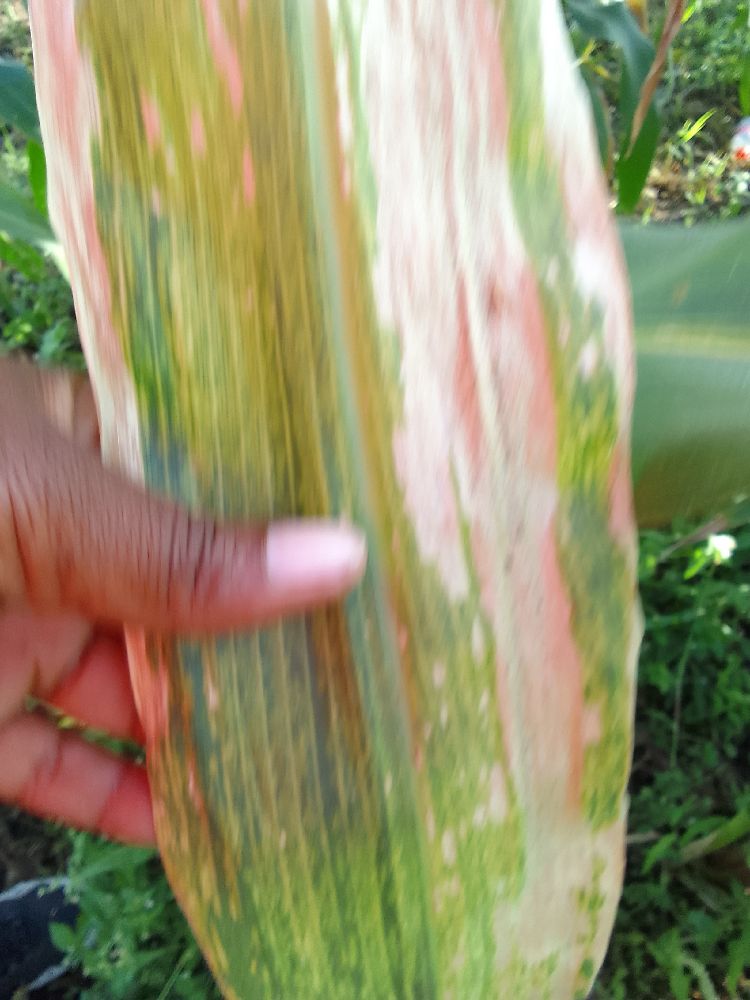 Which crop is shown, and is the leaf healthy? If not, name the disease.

maize, maize lethal necrosis
